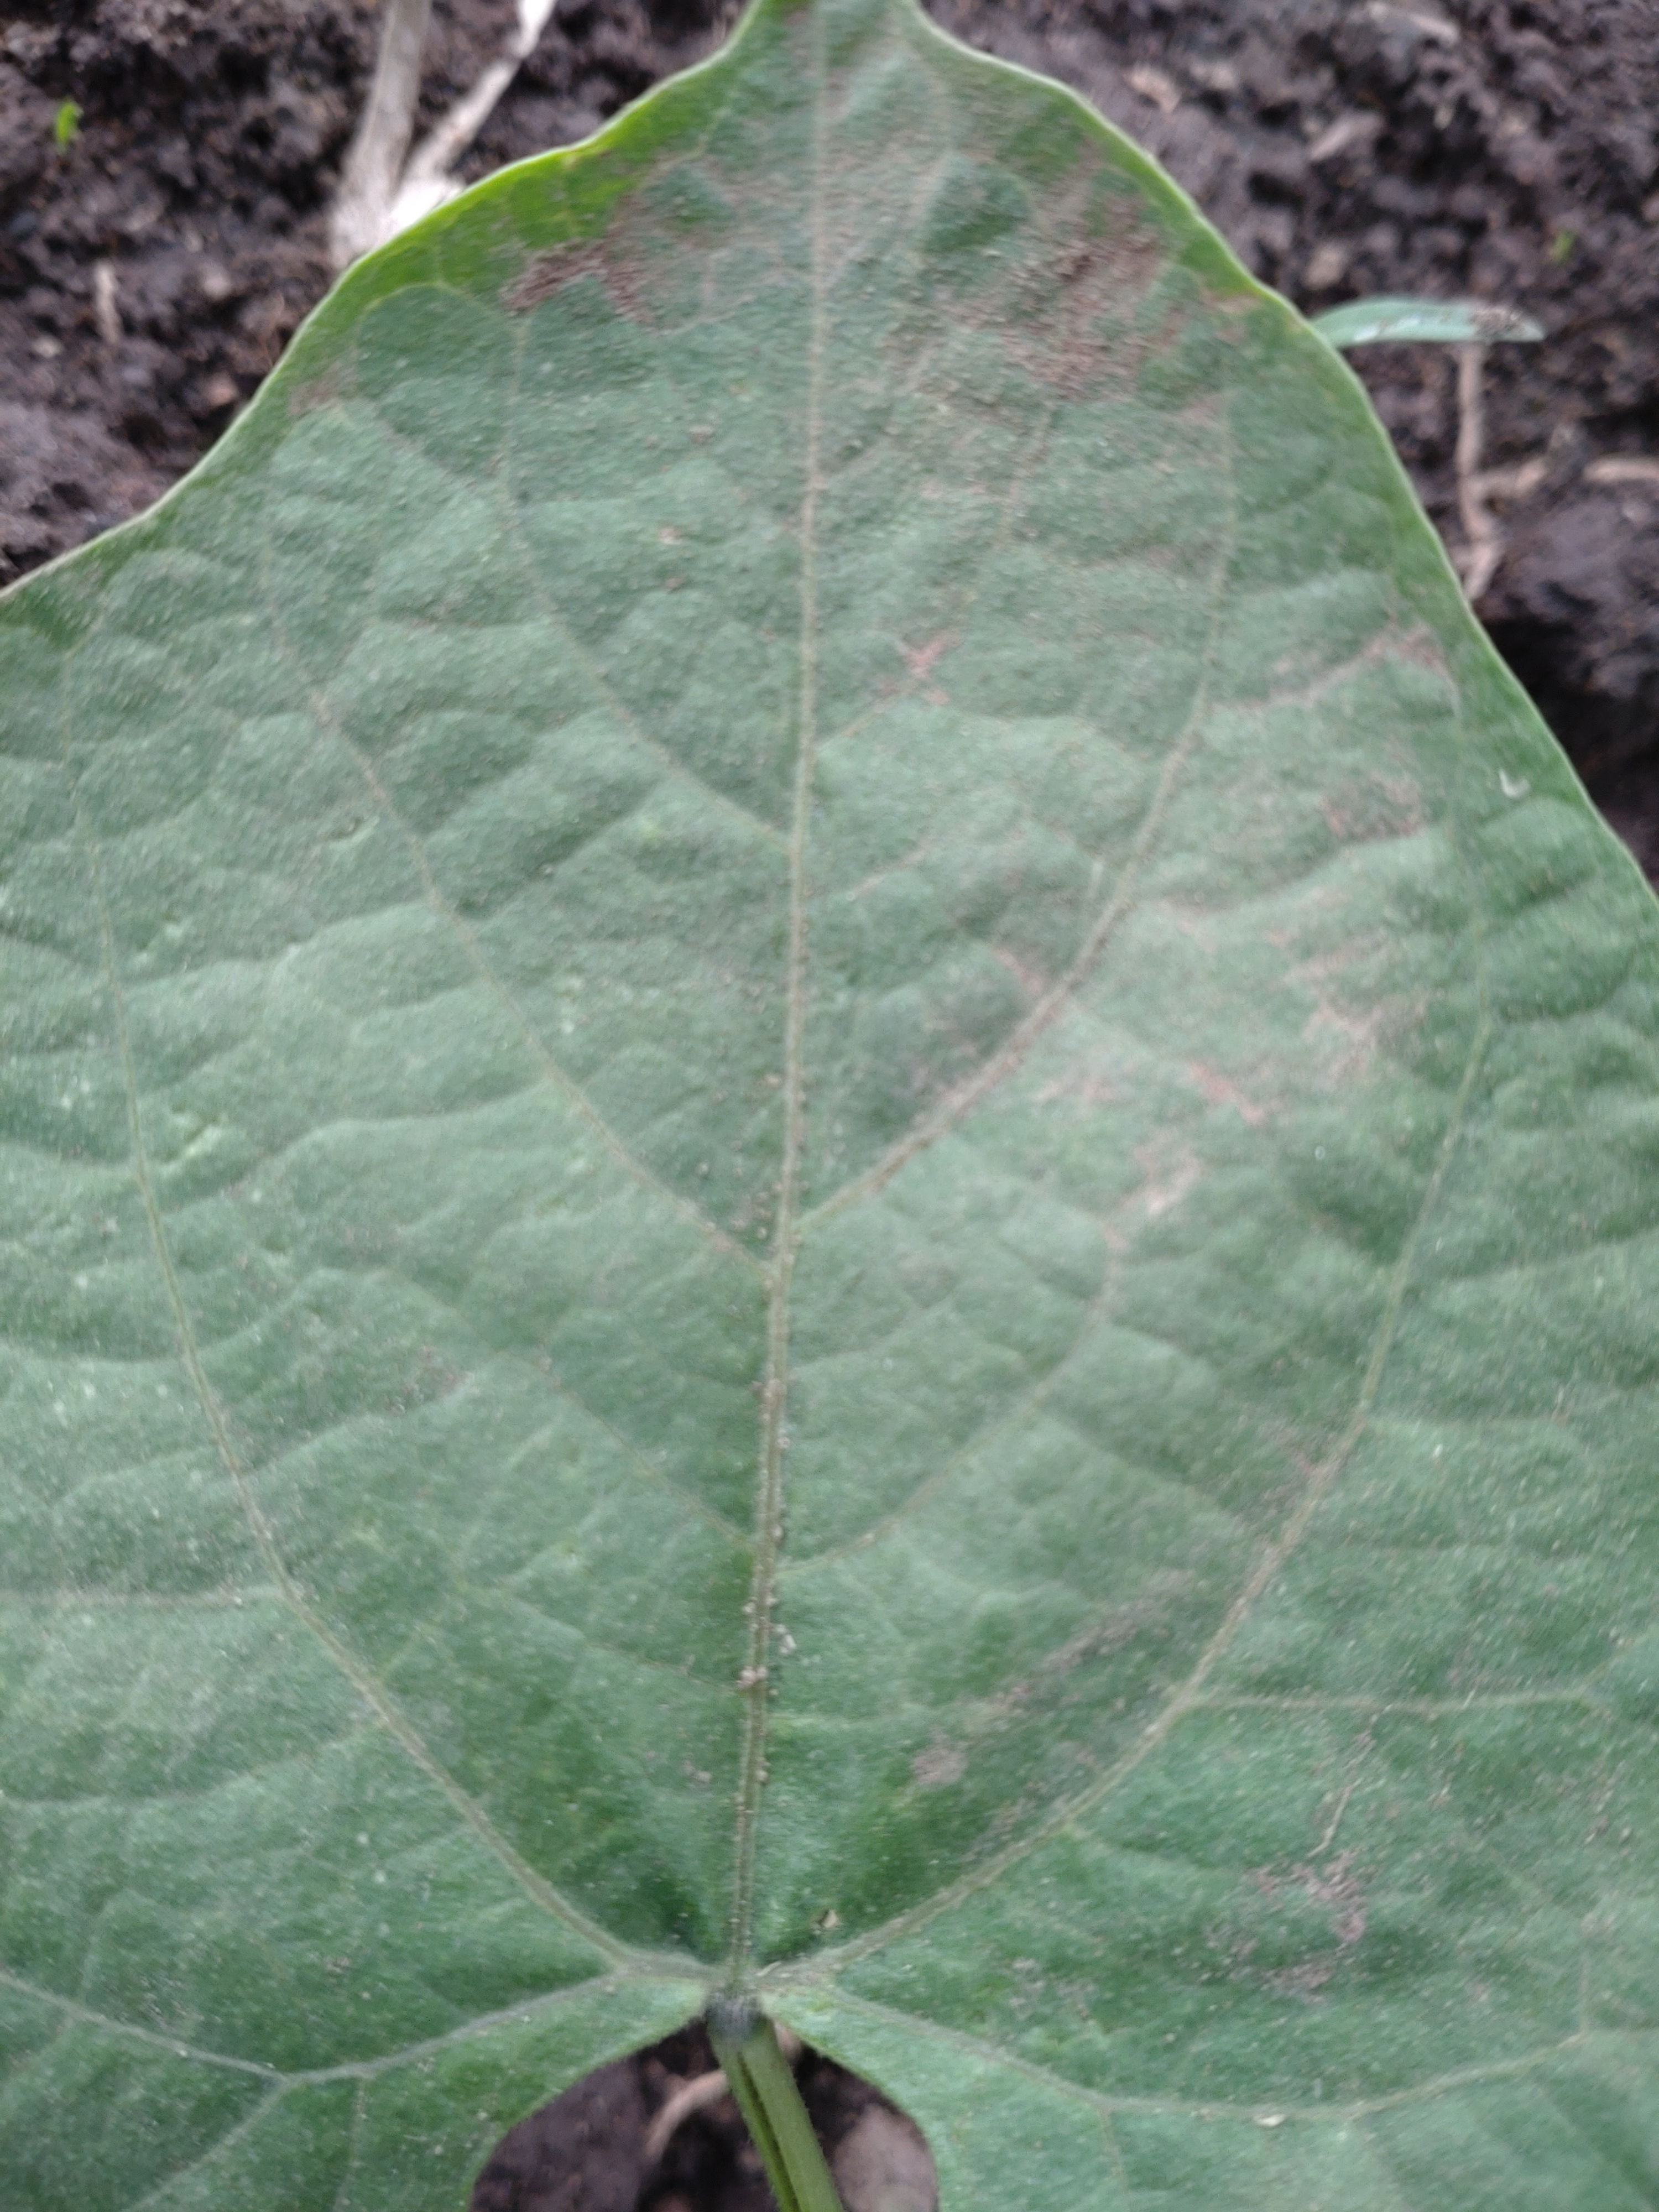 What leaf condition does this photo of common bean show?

healthy
